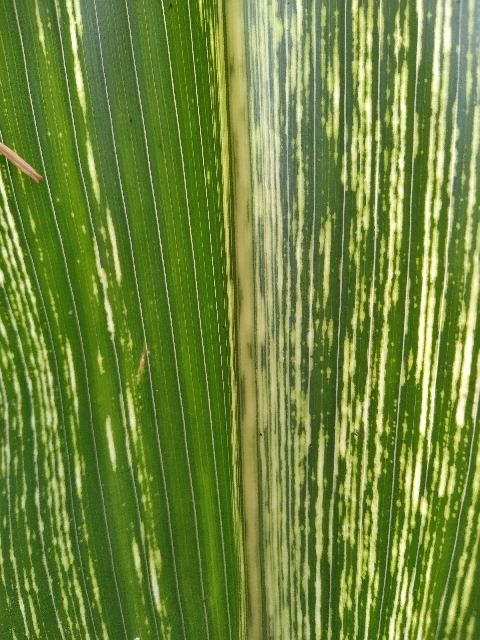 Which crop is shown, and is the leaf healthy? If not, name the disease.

maize, maize streak virus
